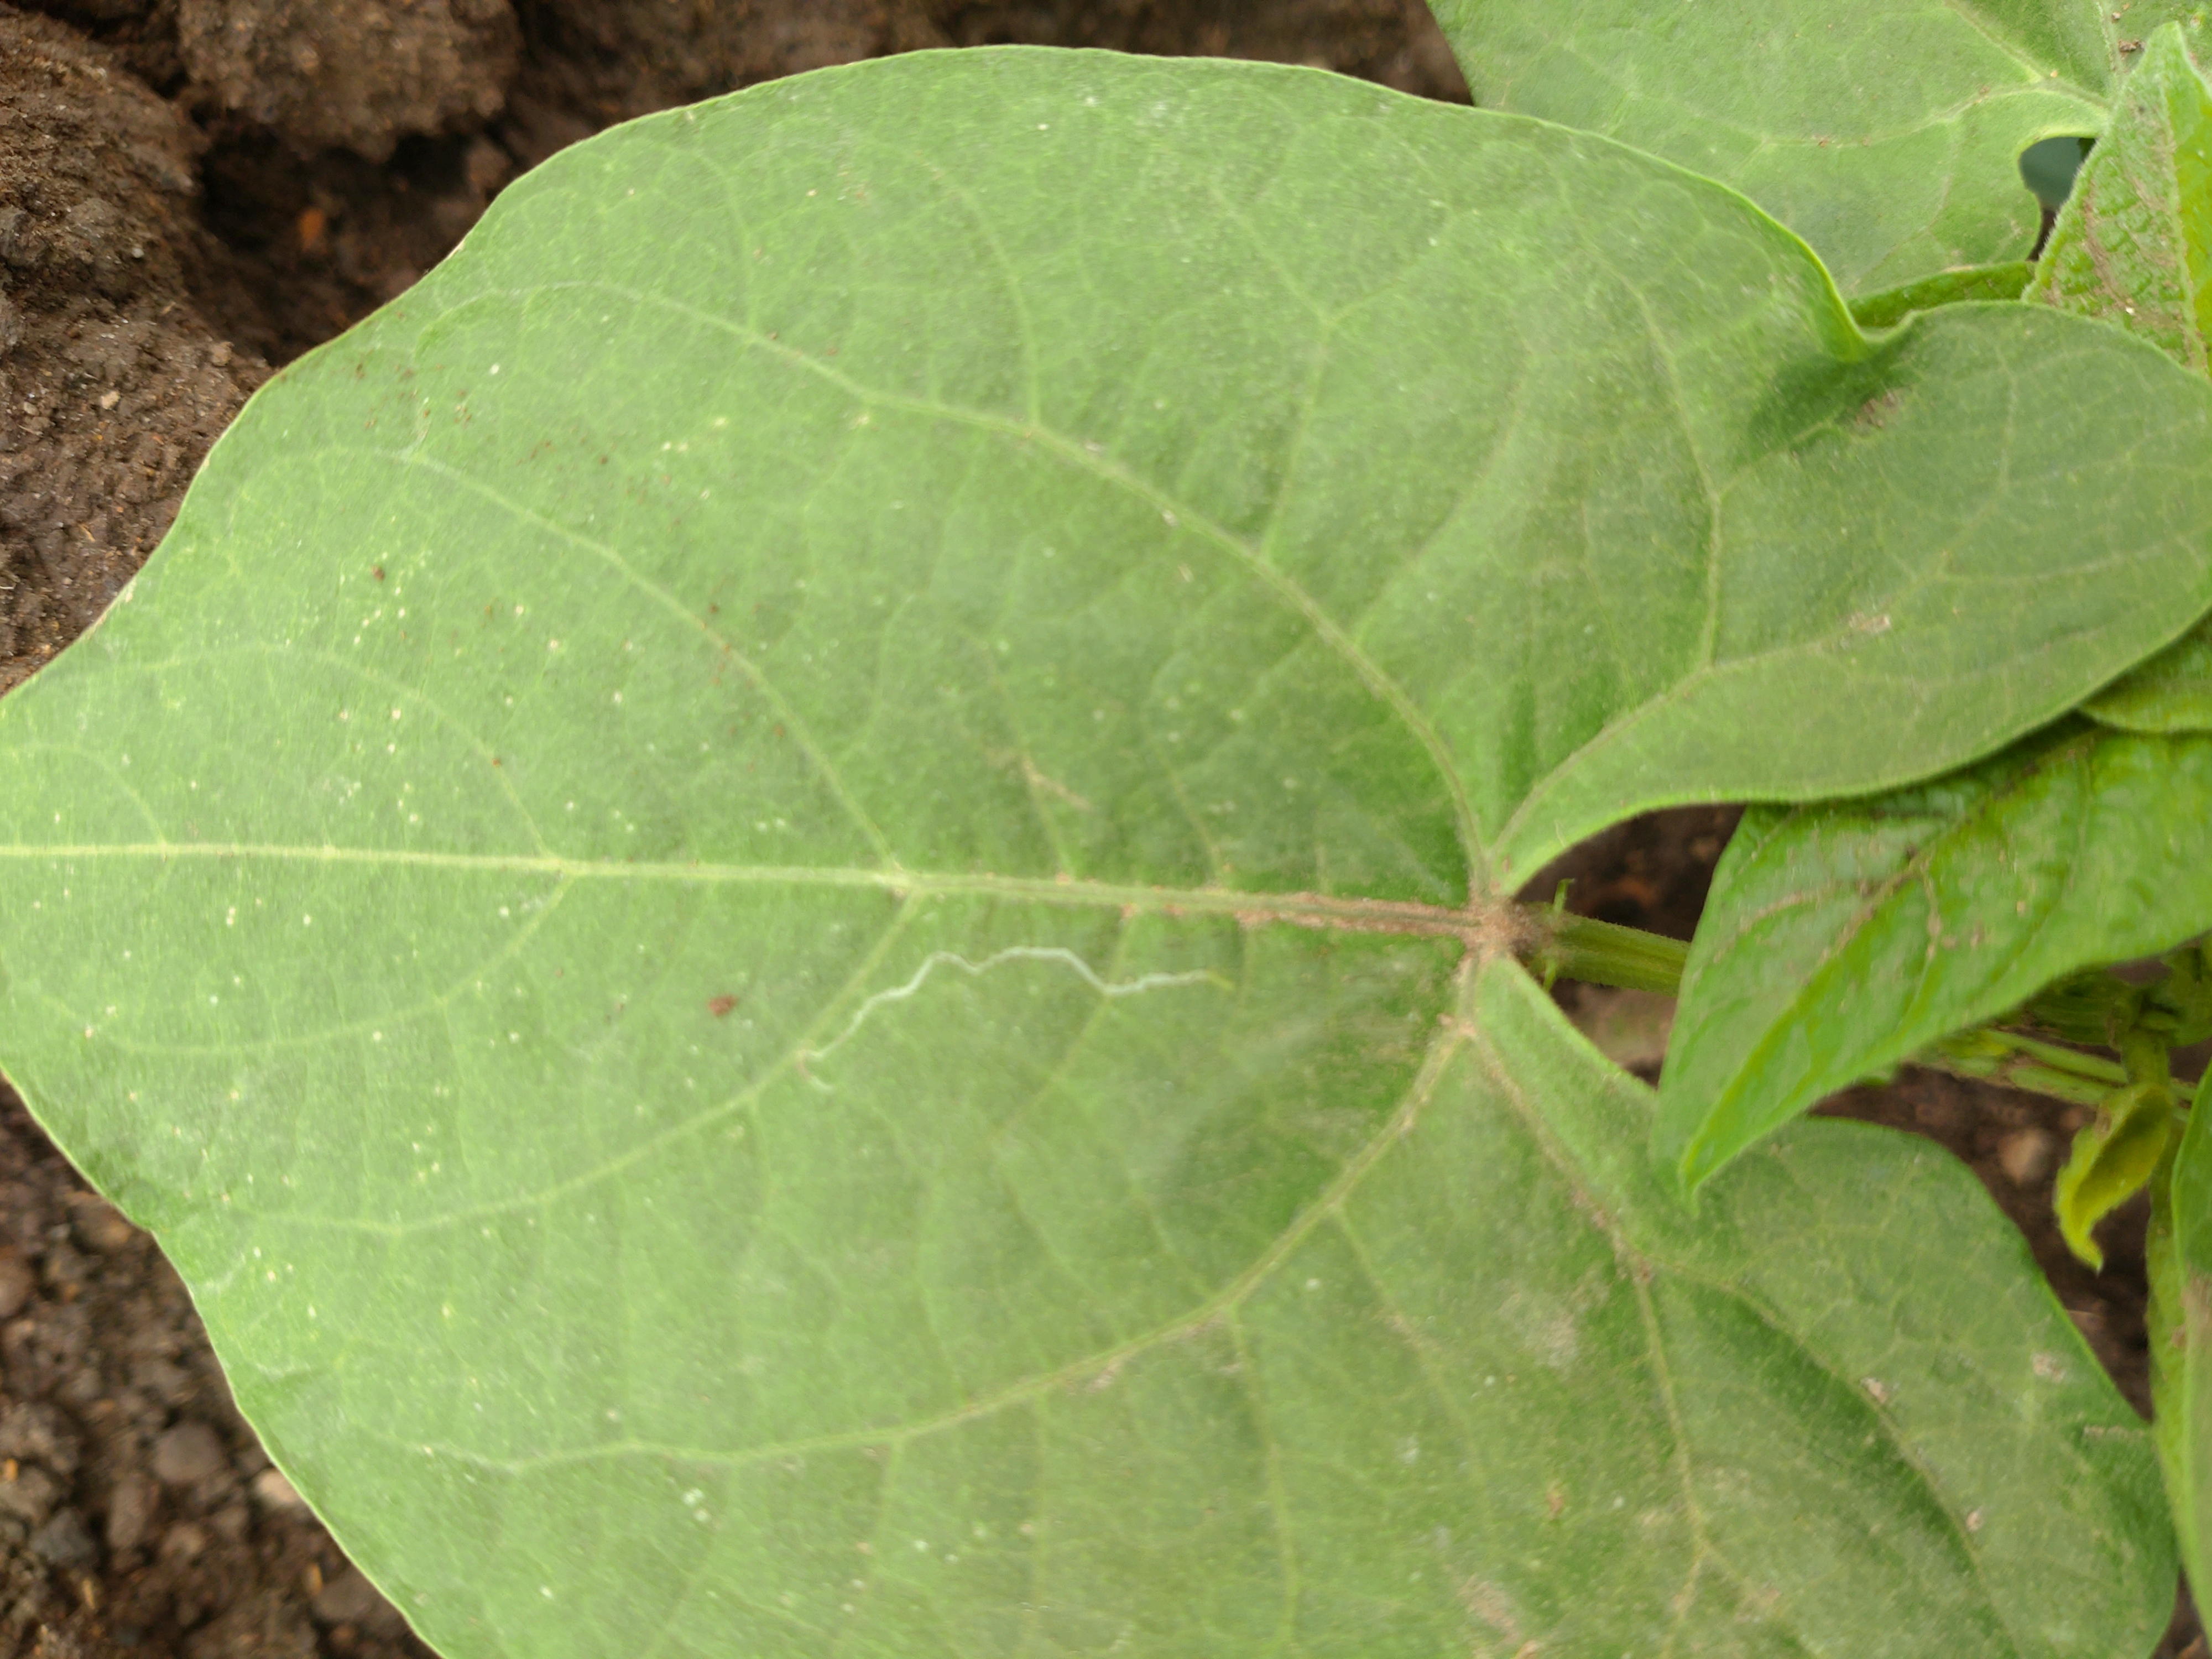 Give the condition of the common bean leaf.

healthy
